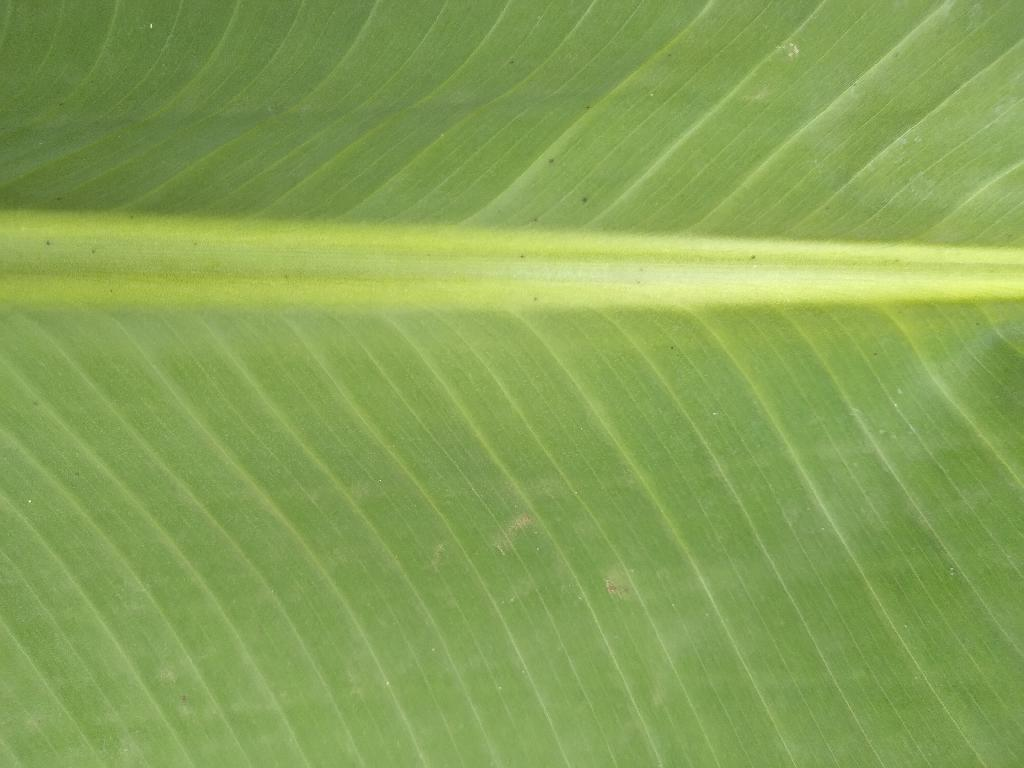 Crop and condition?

banana, healthy
